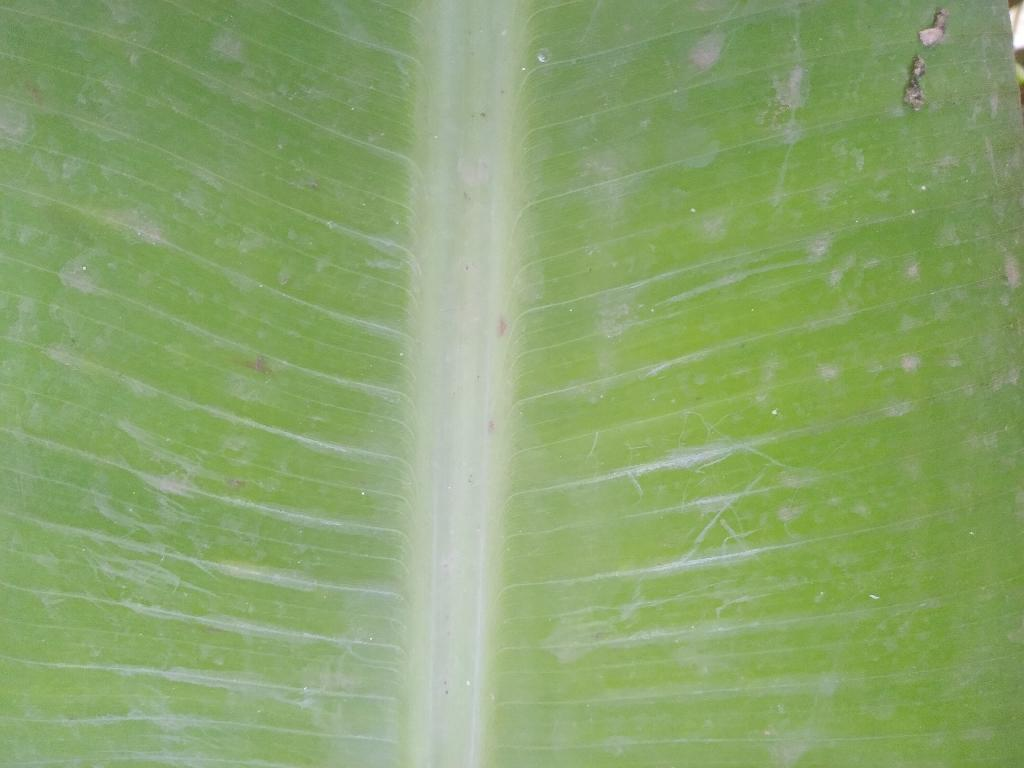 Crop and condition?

banana, healthy
